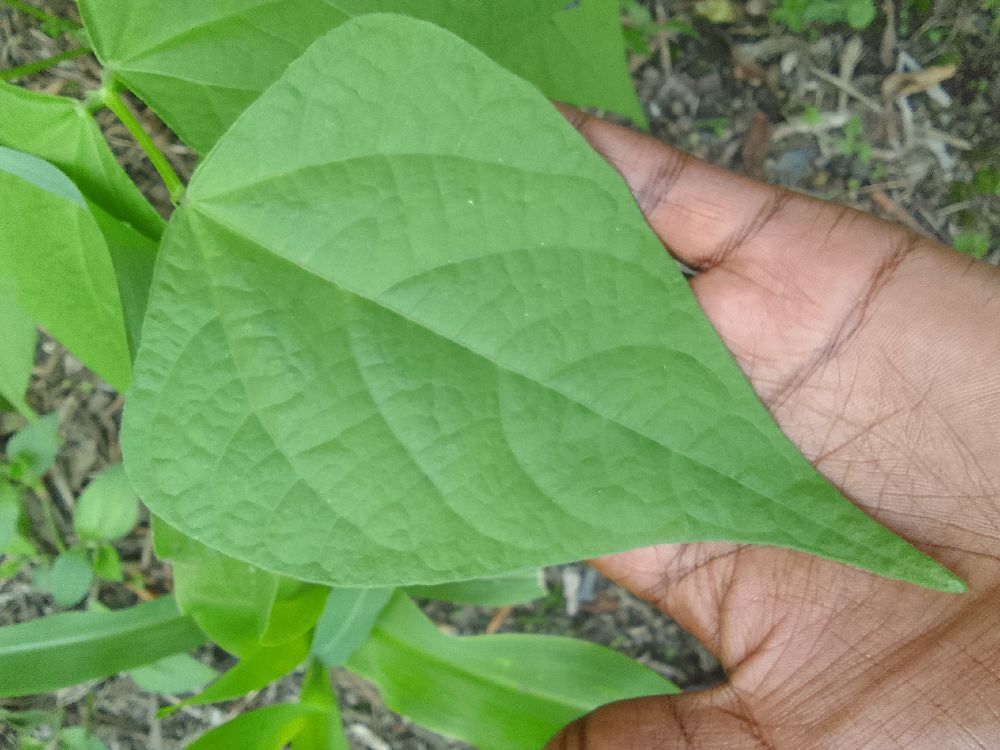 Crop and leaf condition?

common bean, healthy
